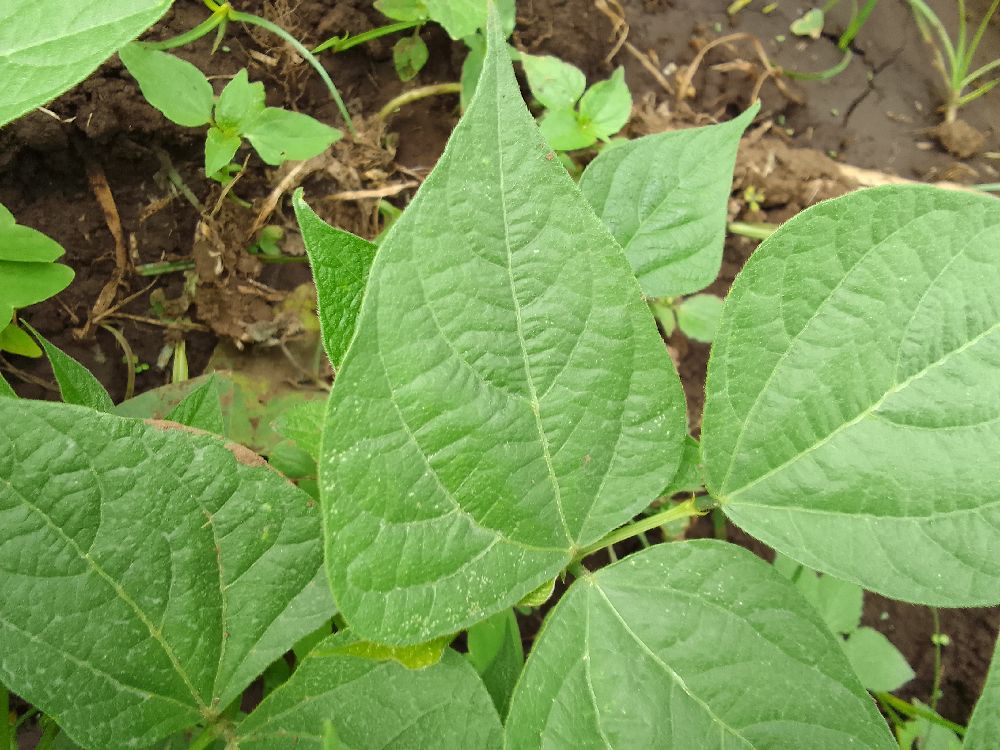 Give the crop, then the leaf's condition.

common bean, healthy
